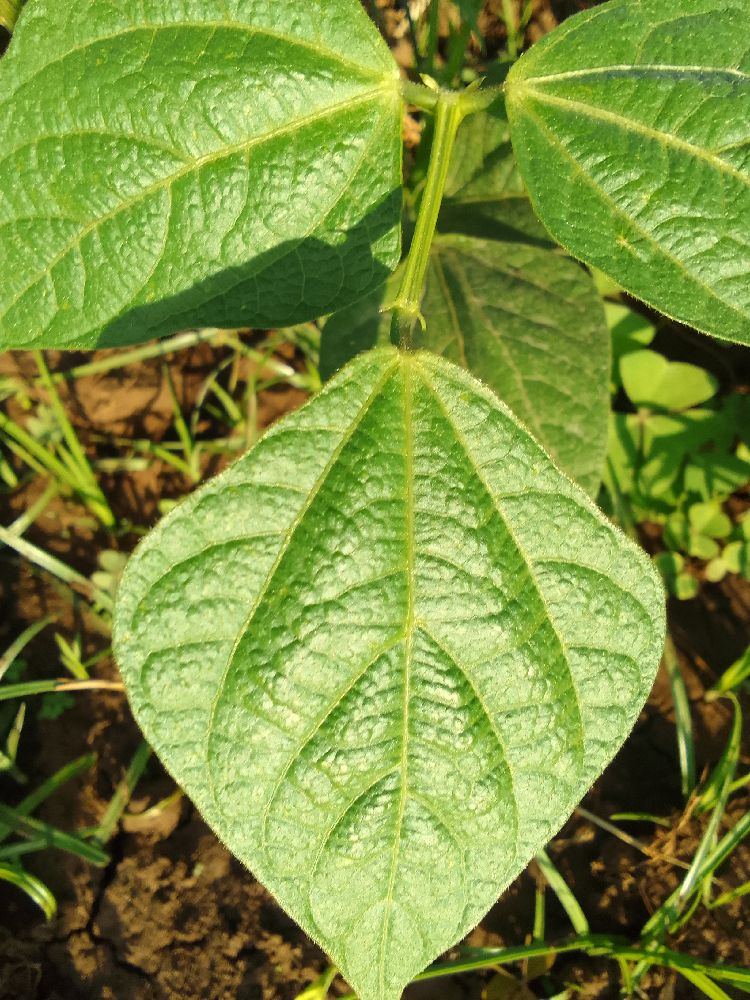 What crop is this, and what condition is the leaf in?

common bean, healthy
